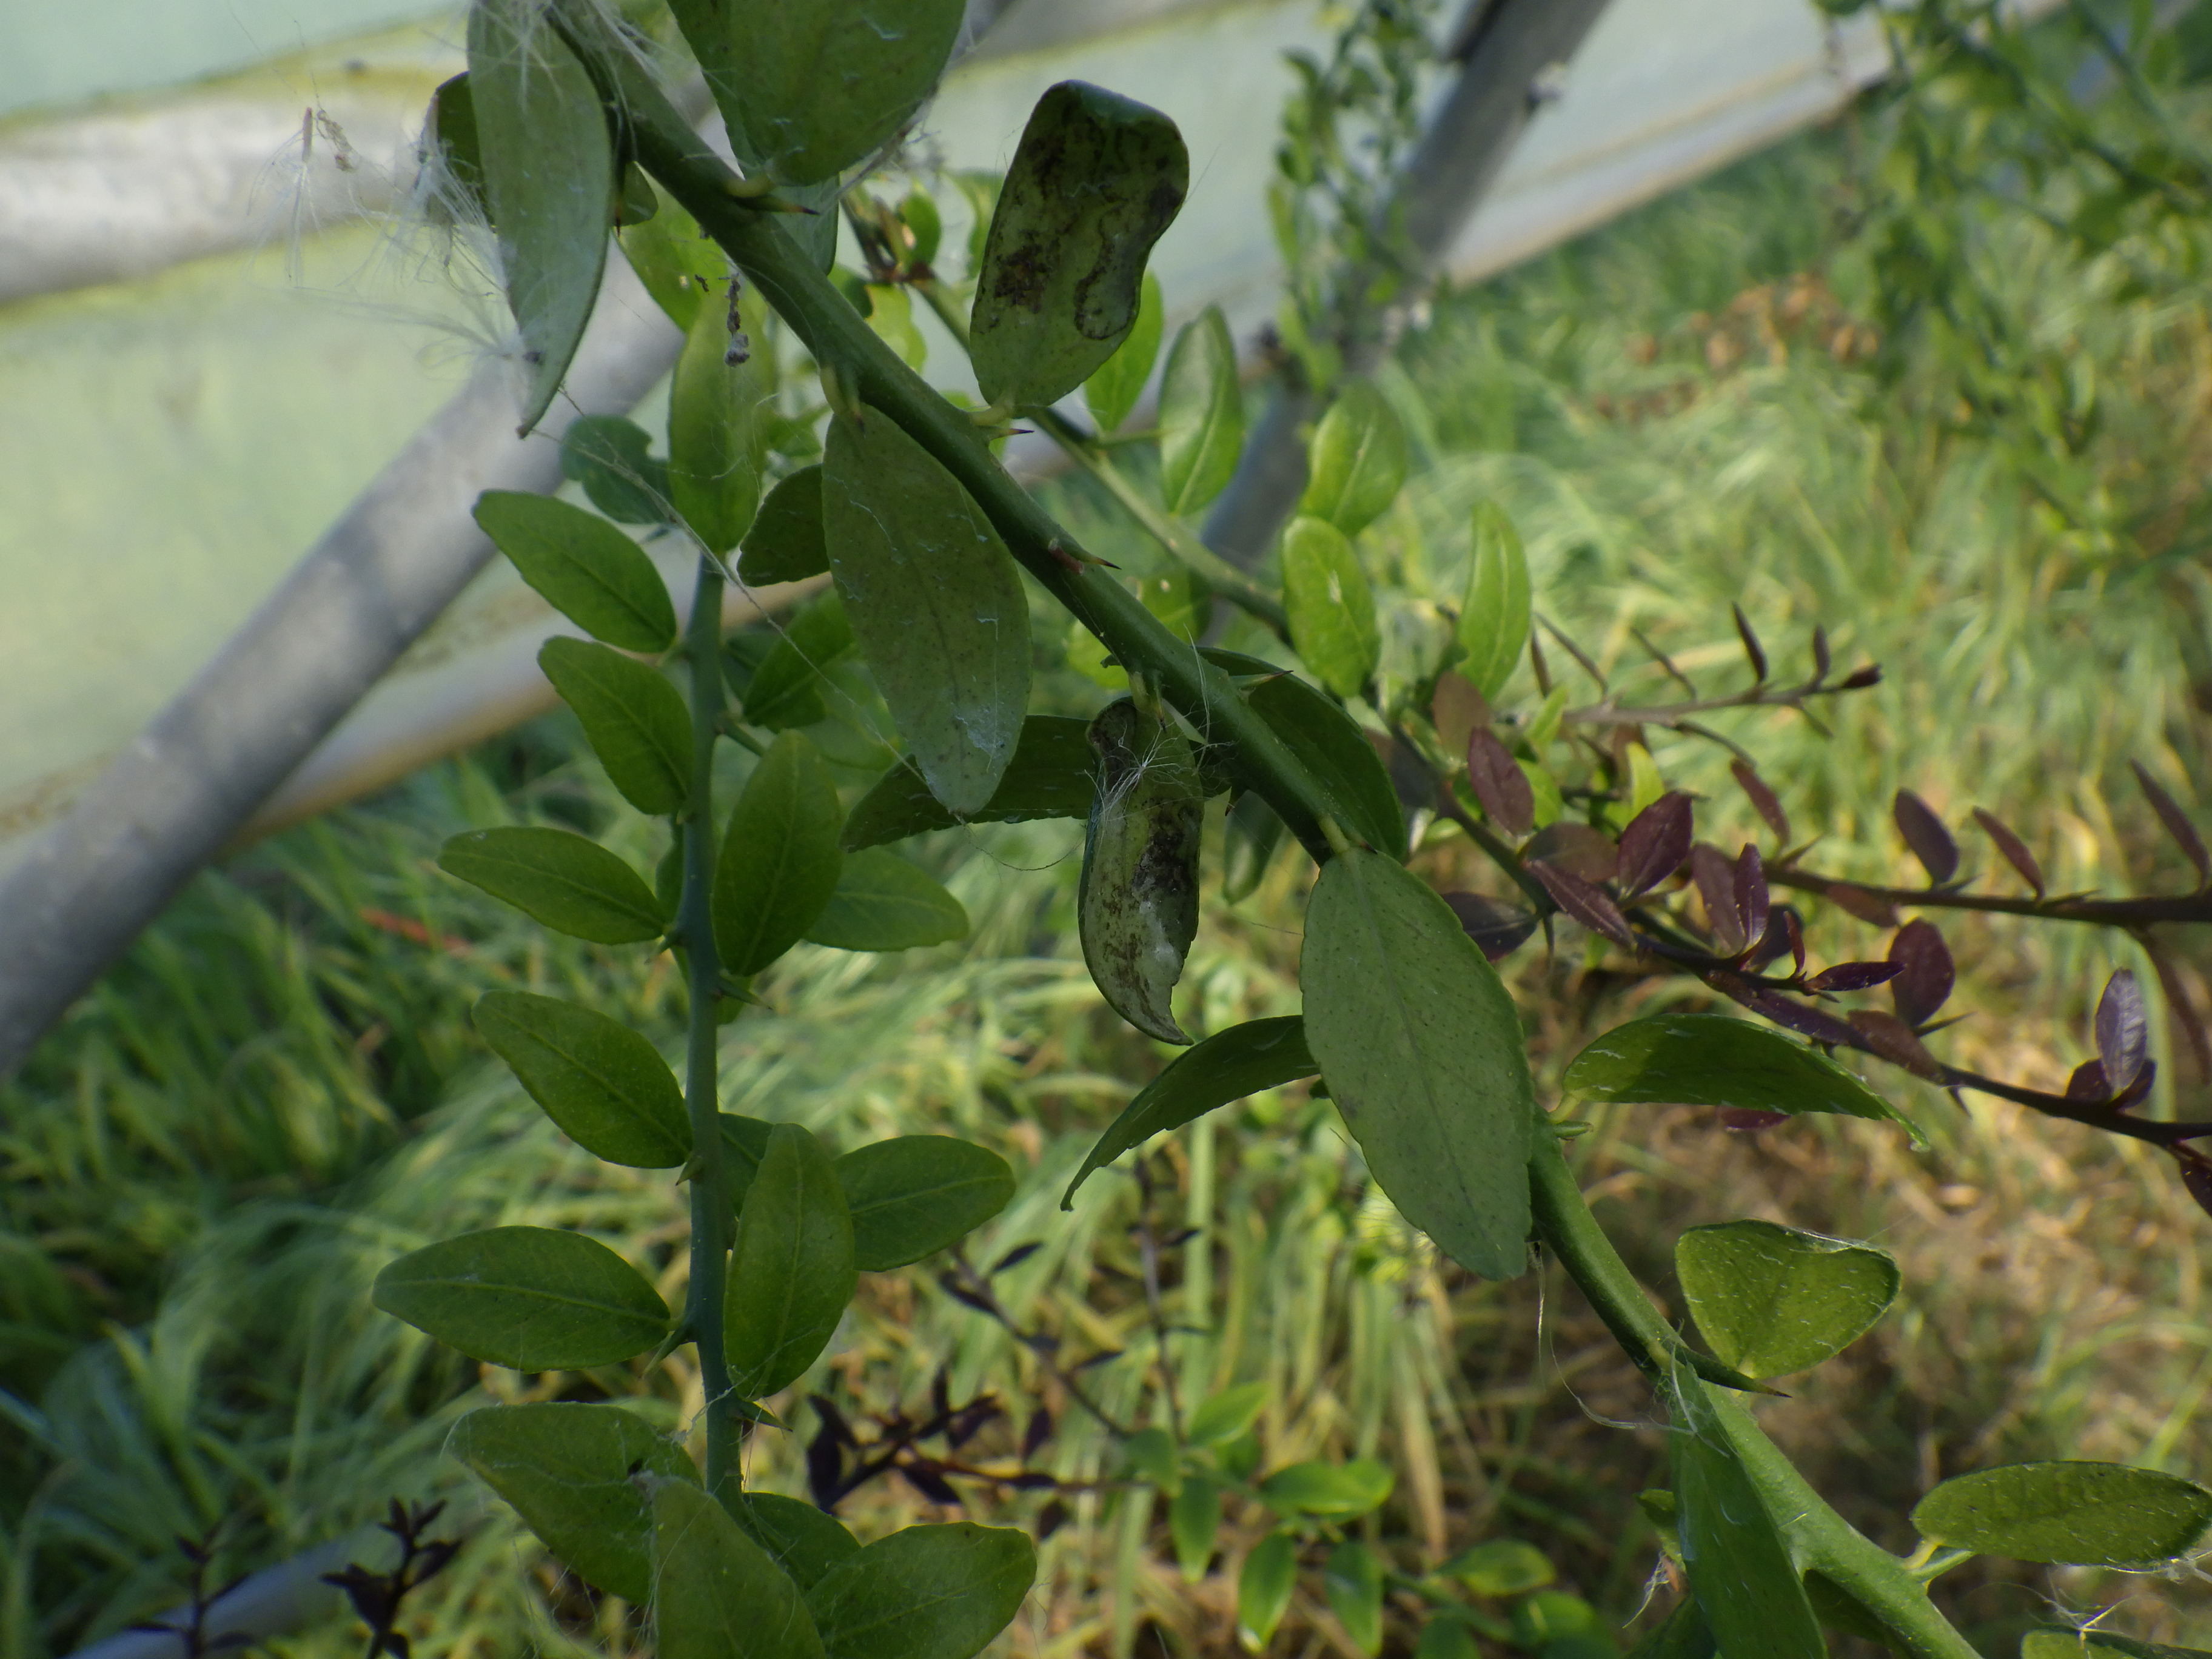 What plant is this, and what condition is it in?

citrus, leafminer
